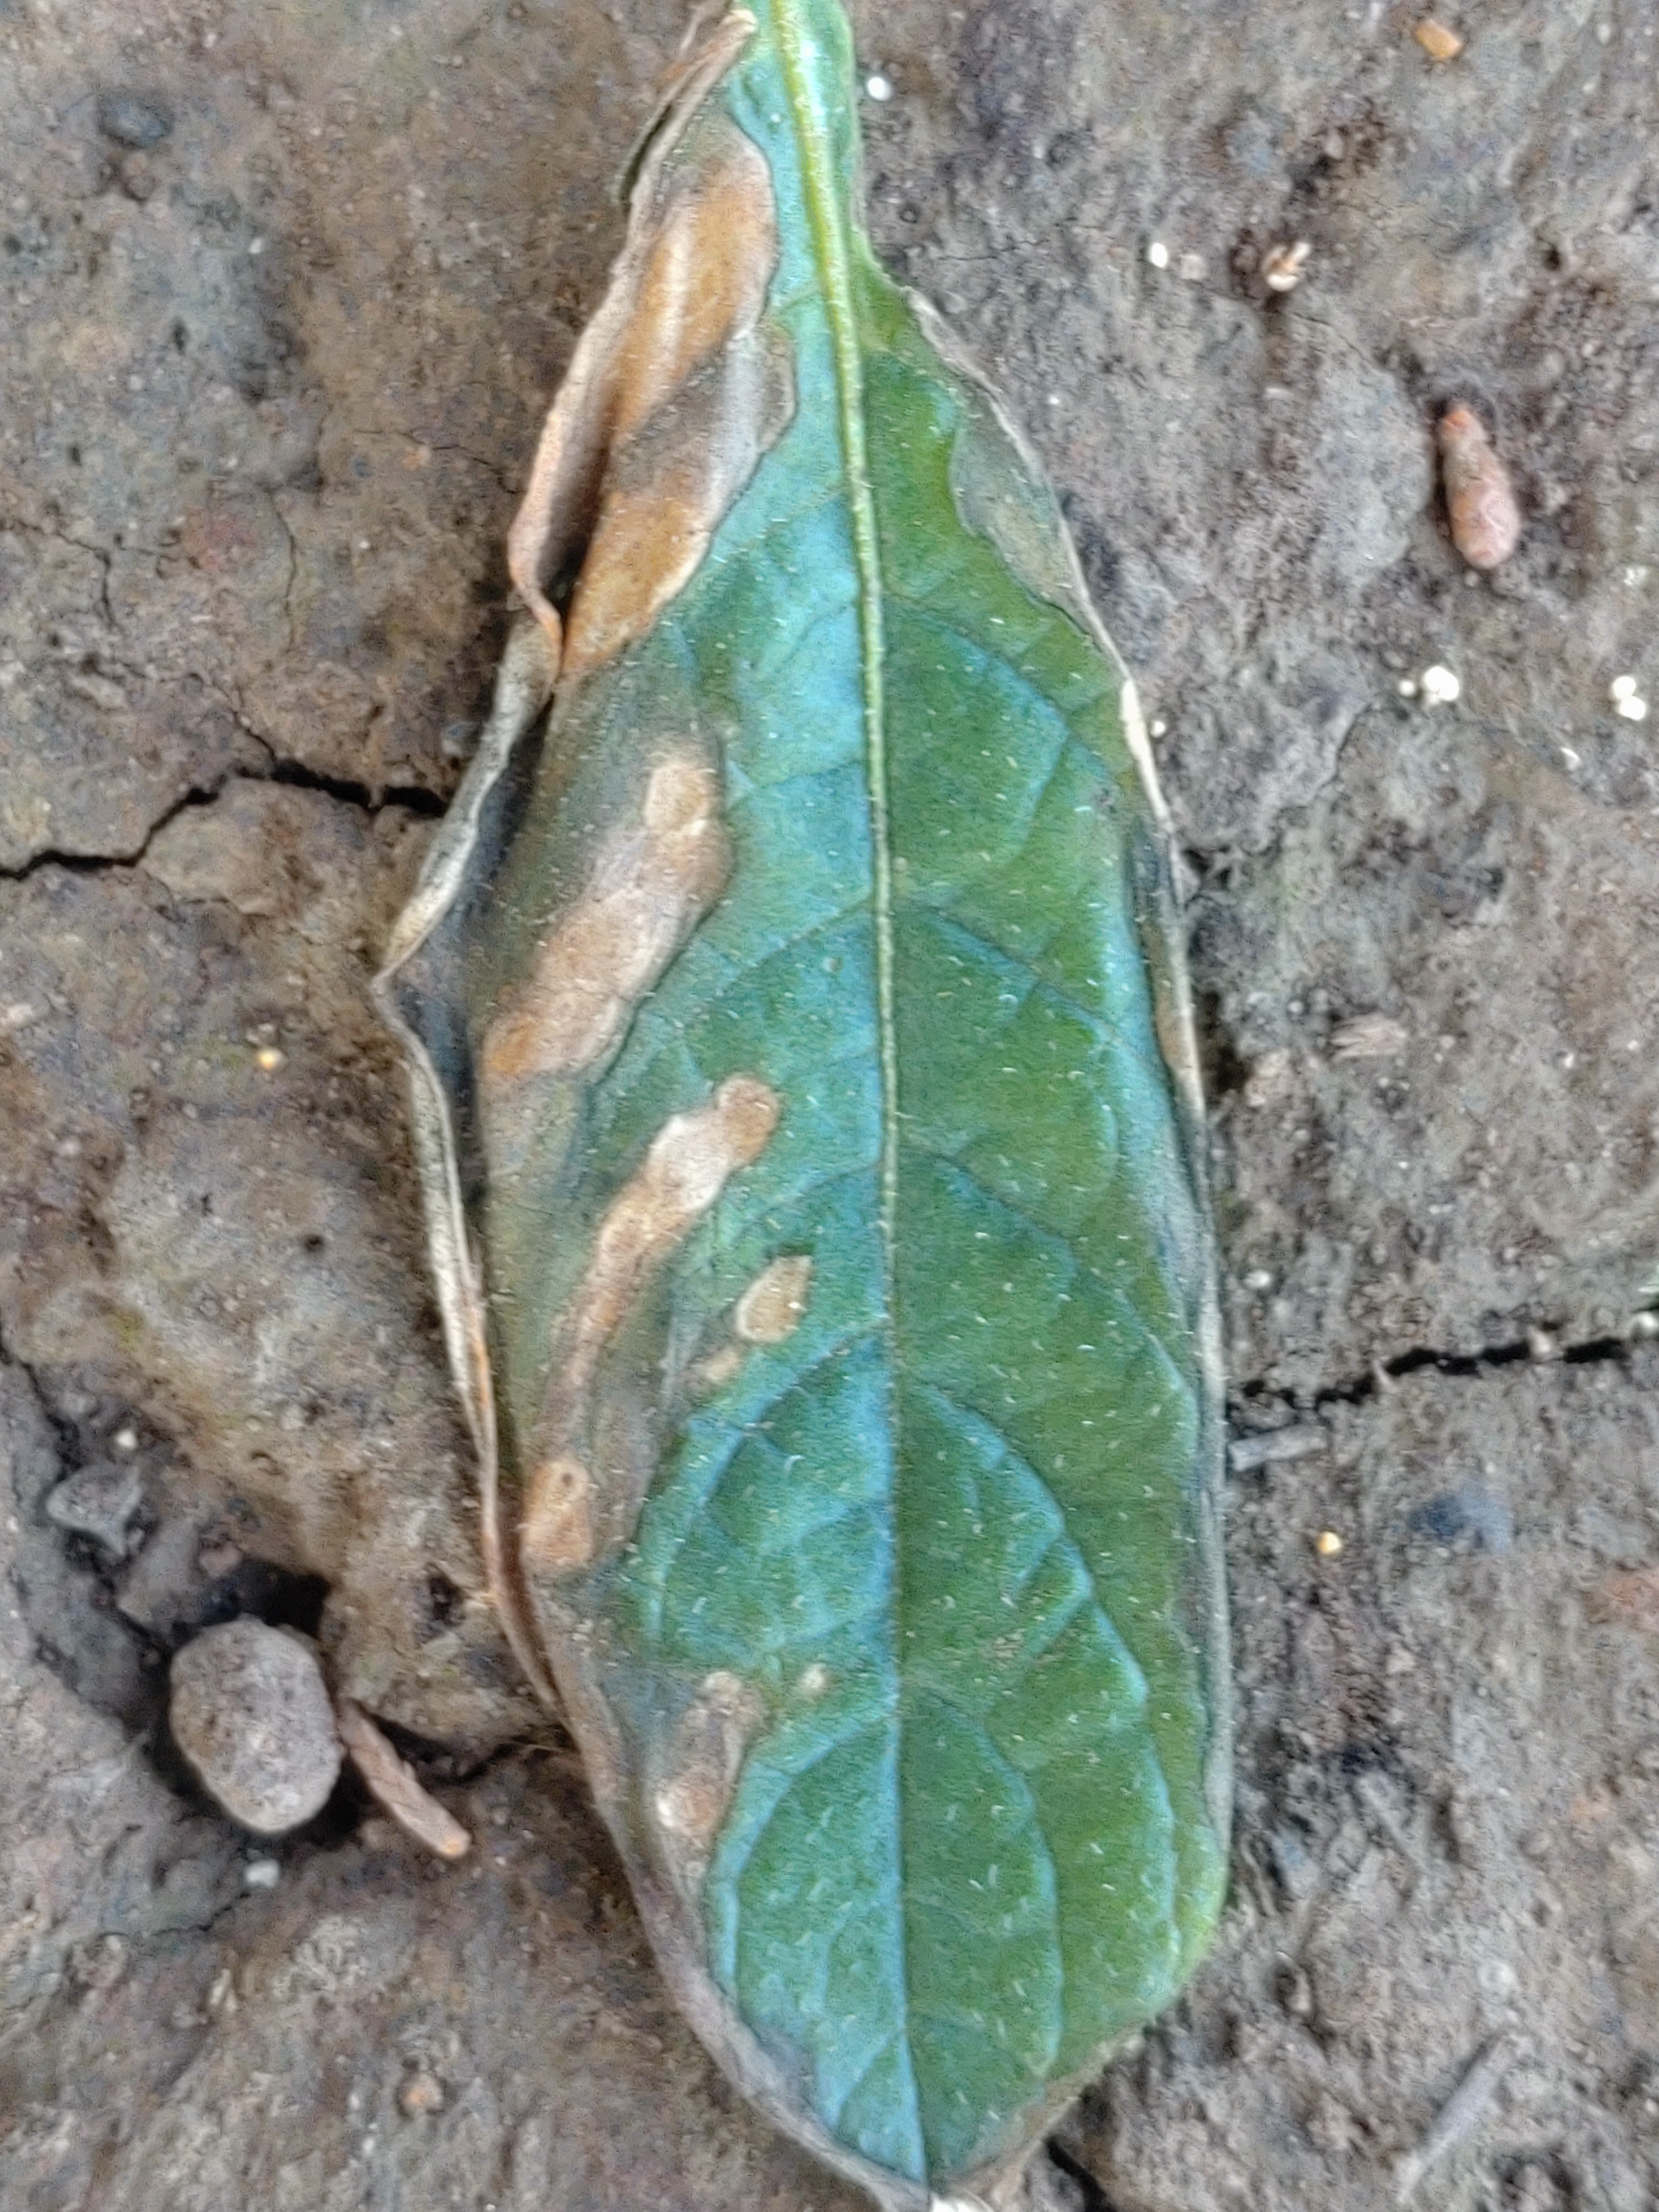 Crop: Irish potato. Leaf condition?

early blight
